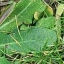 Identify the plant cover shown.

structured weed
